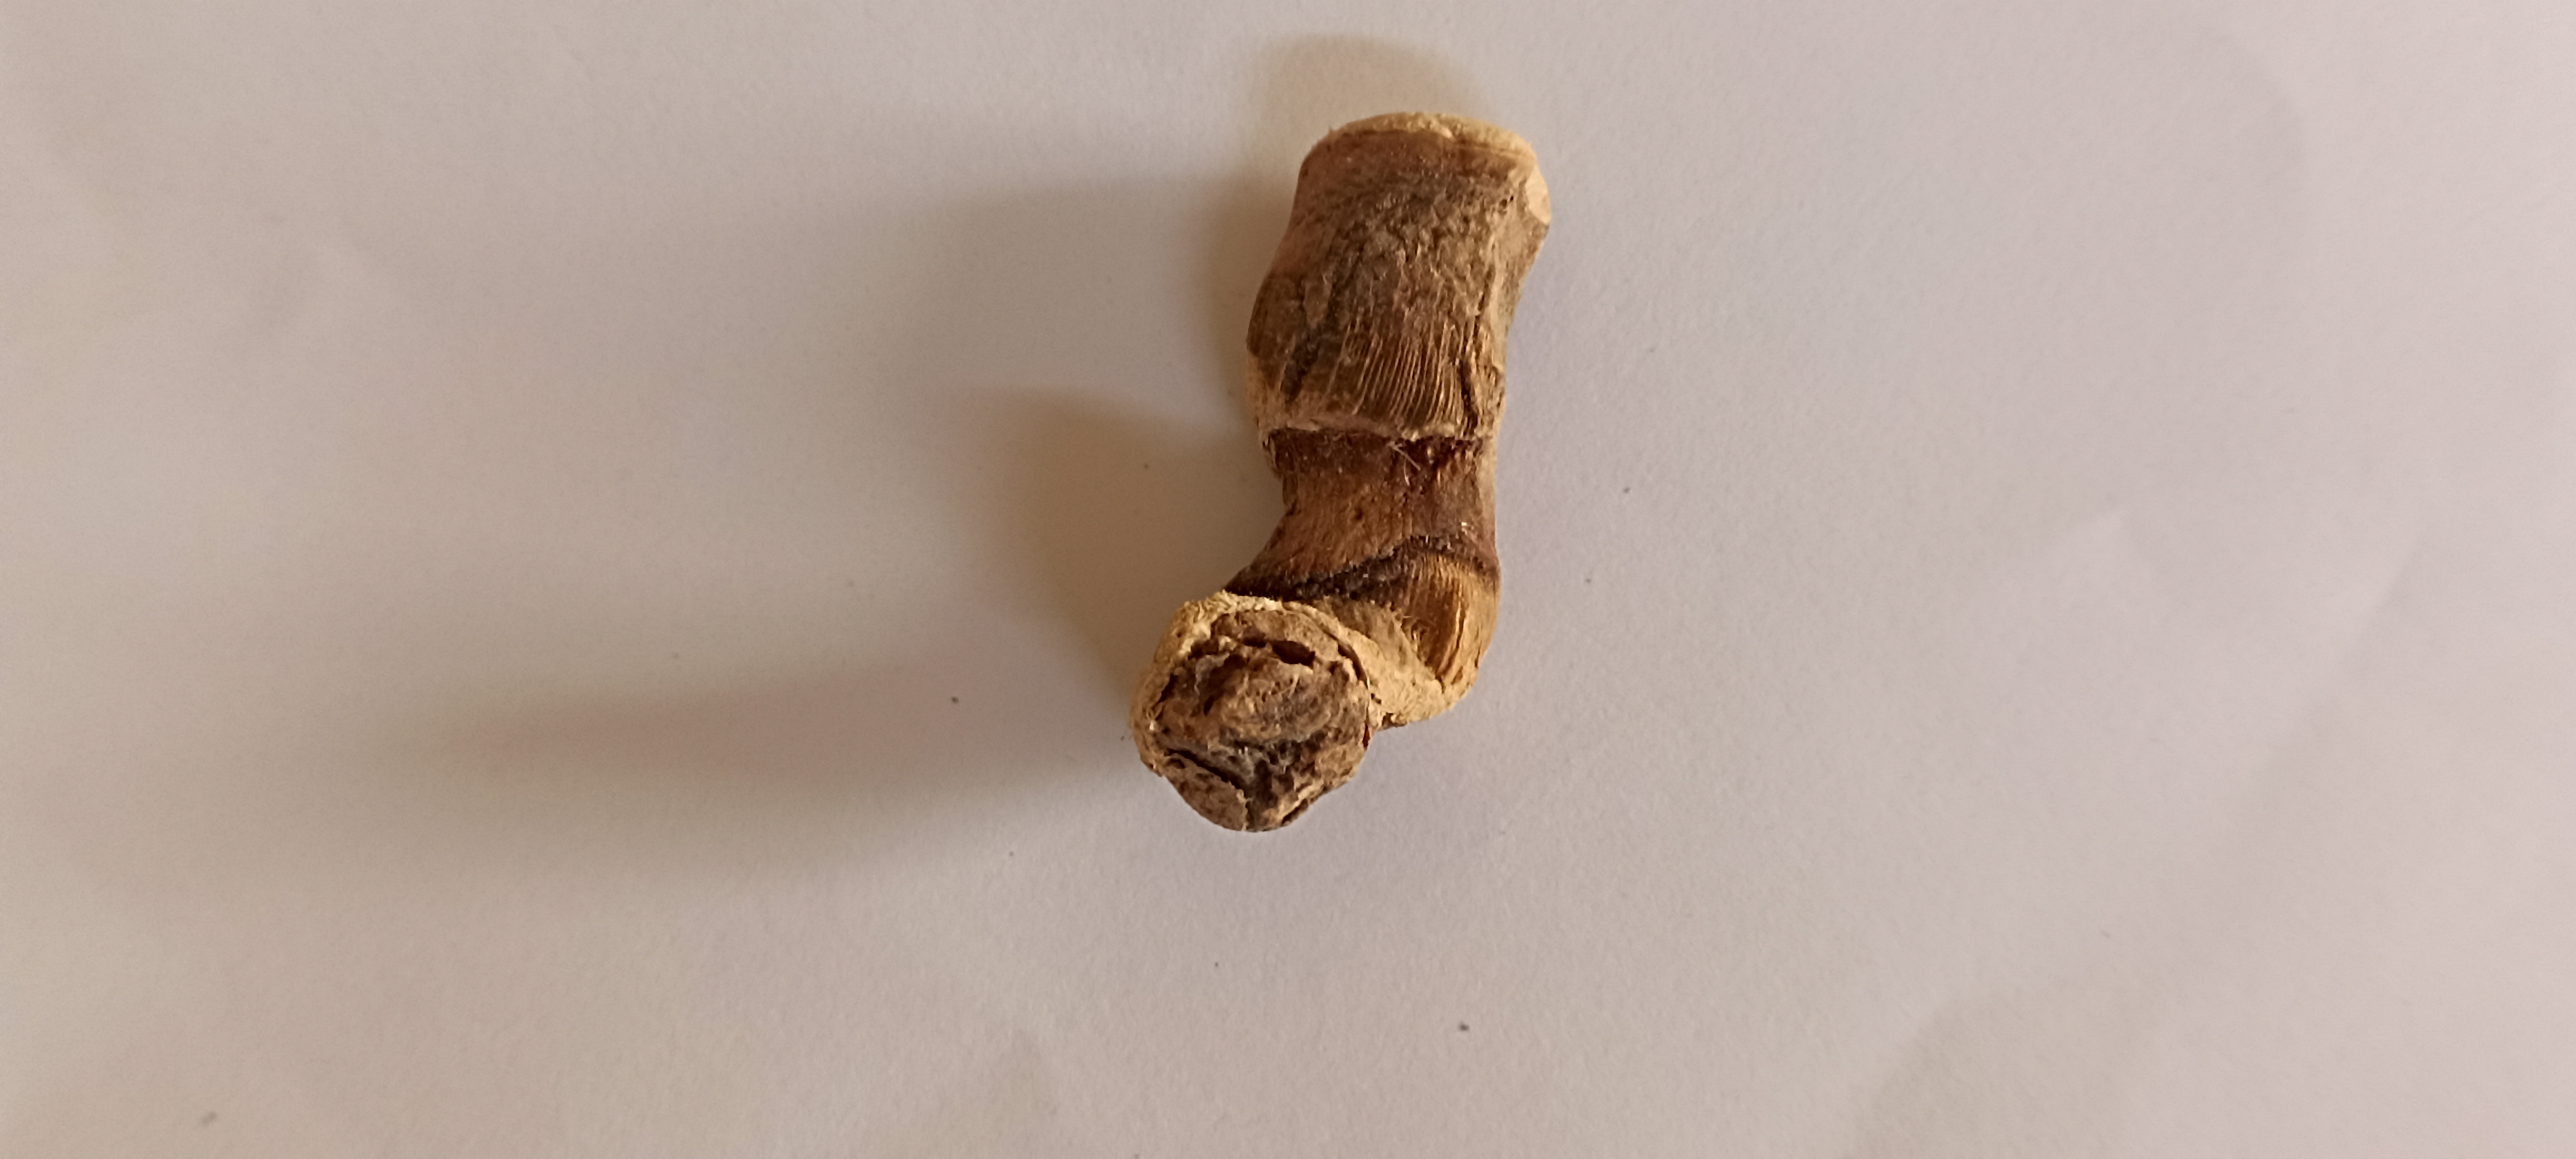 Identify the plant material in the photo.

vekhand
